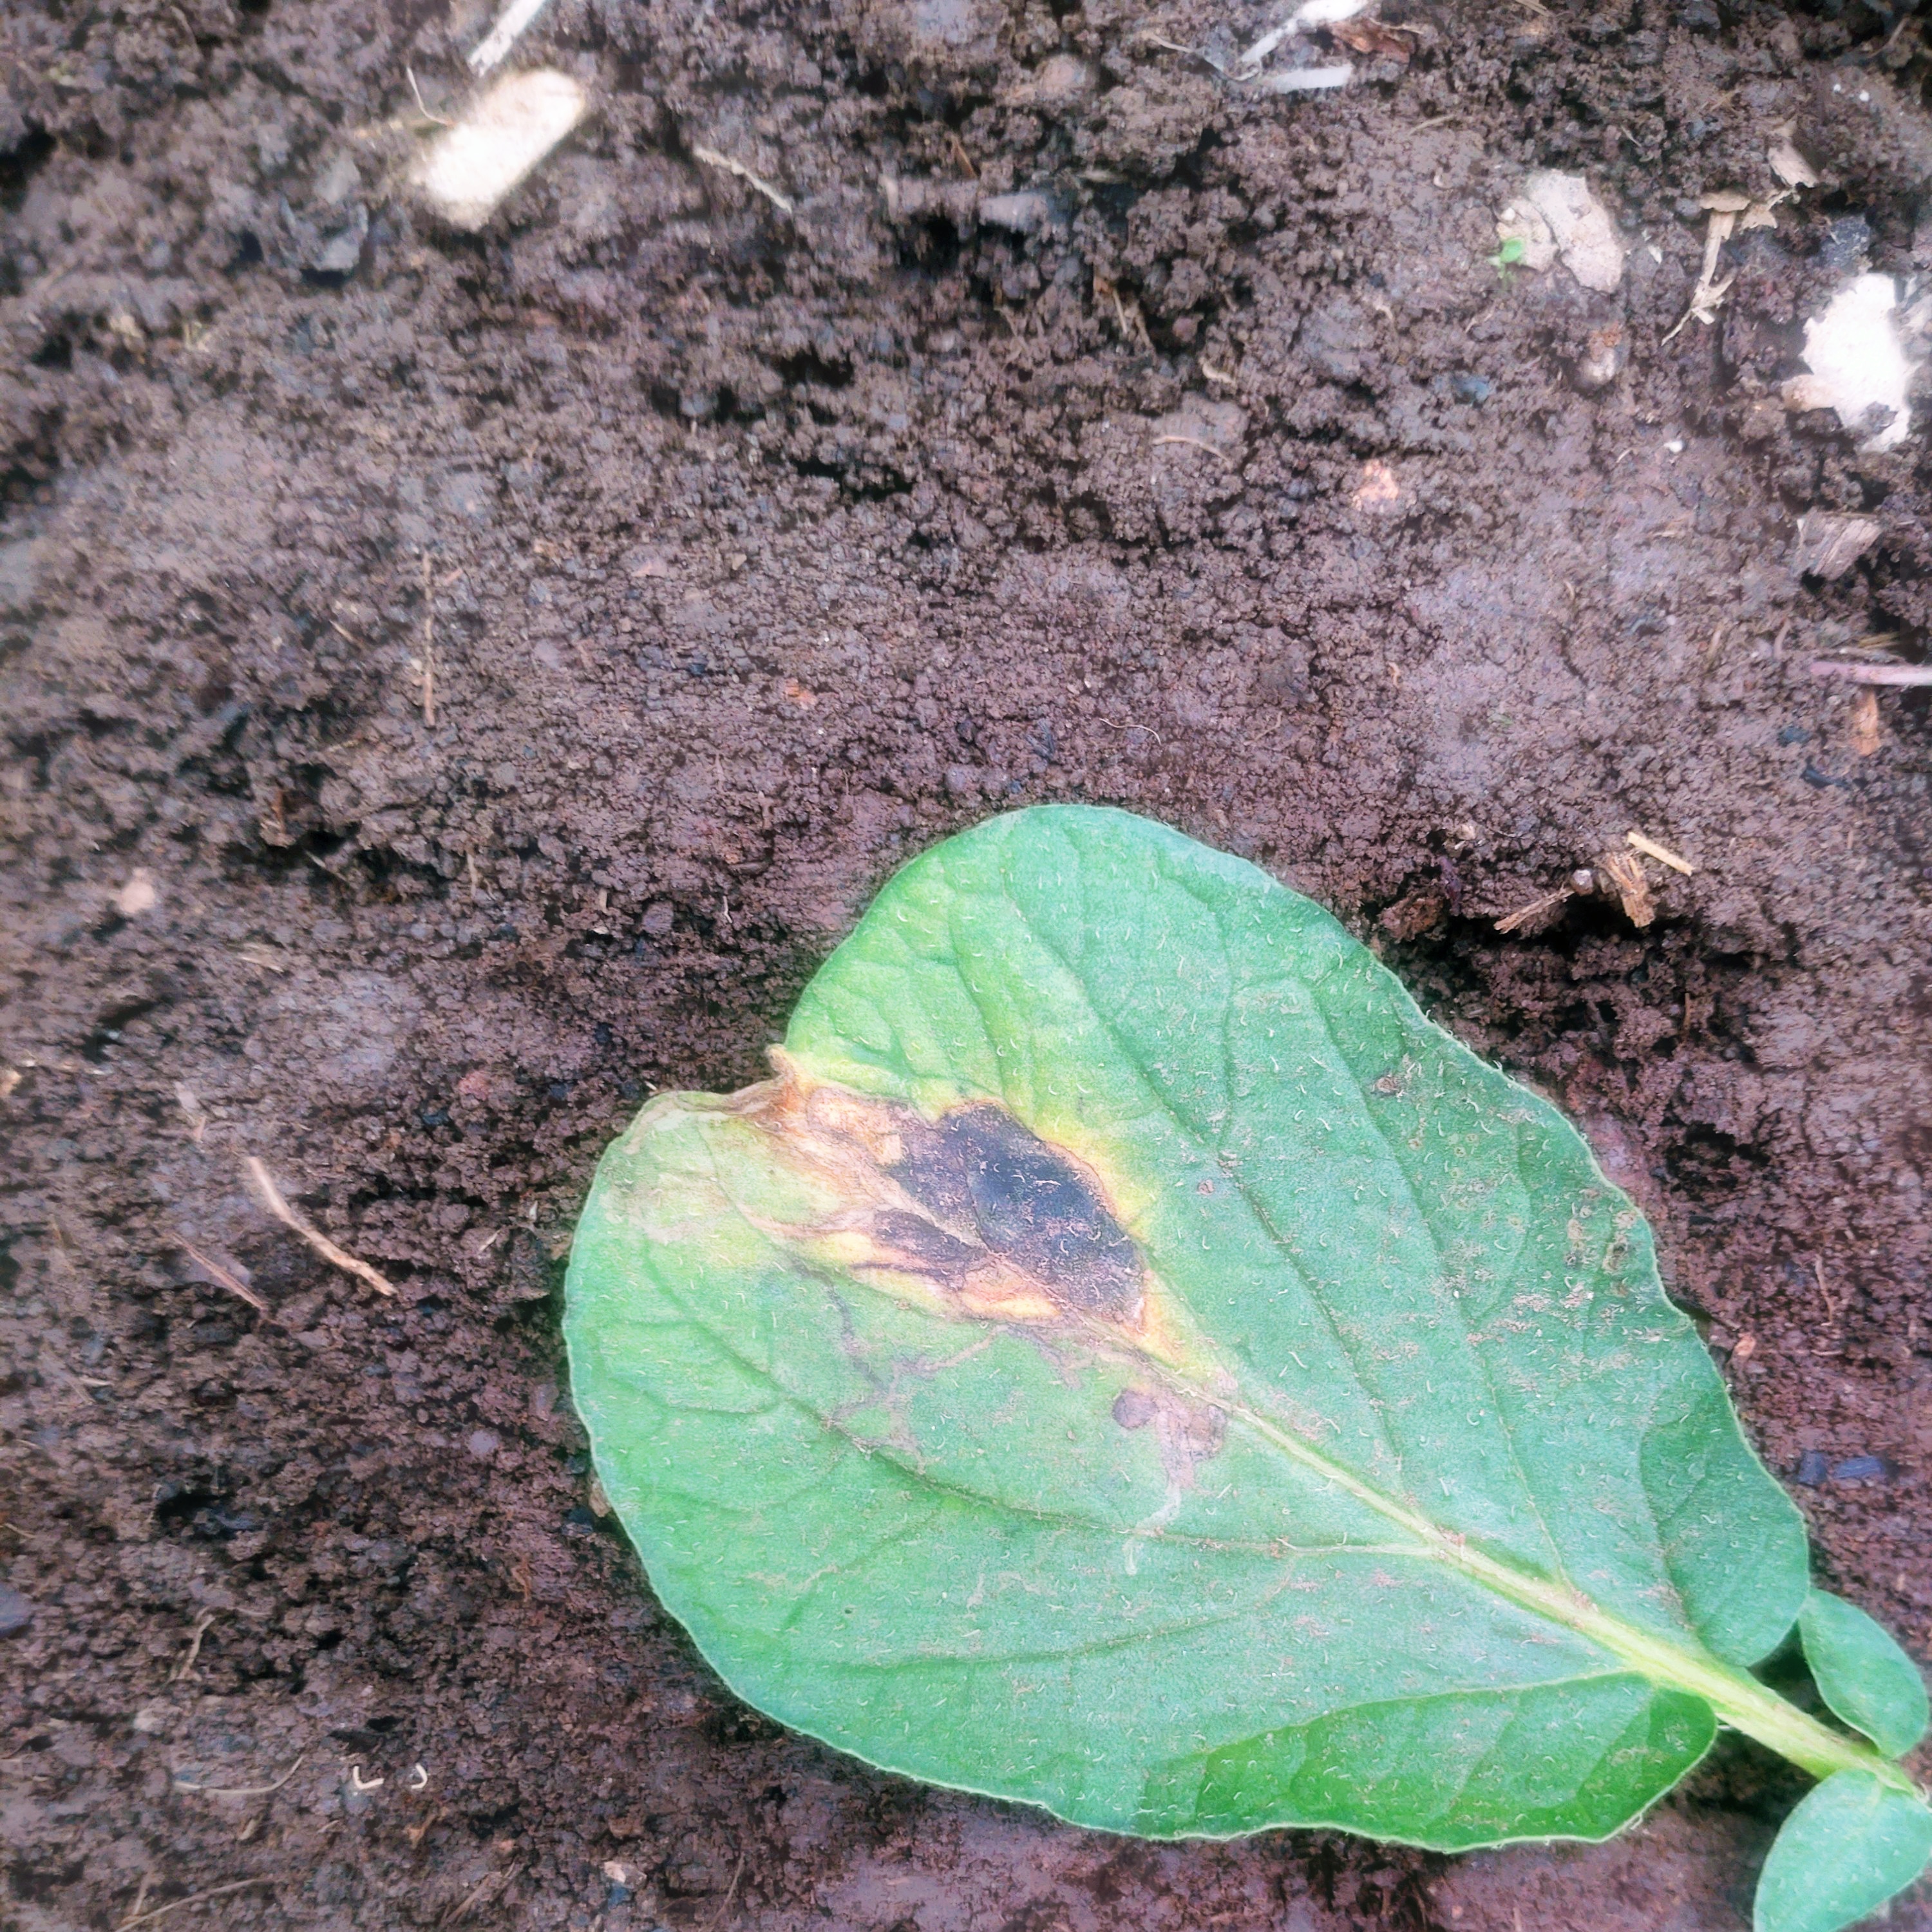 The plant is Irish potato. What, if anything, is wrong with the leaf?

late blight
